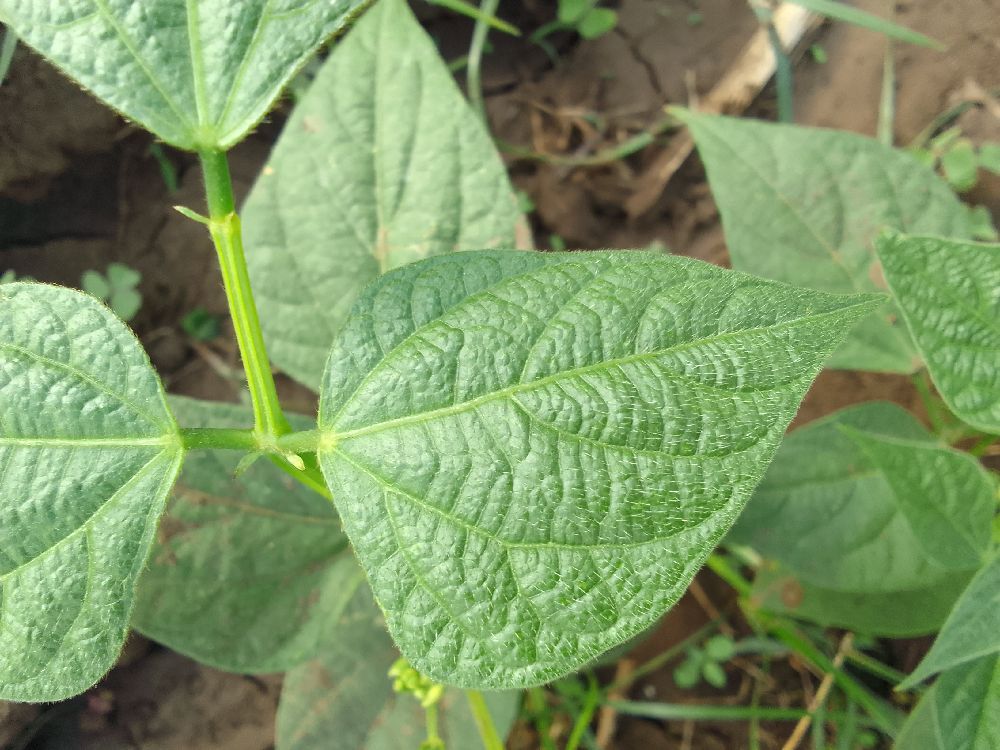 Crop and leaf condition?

common bean, healthy
